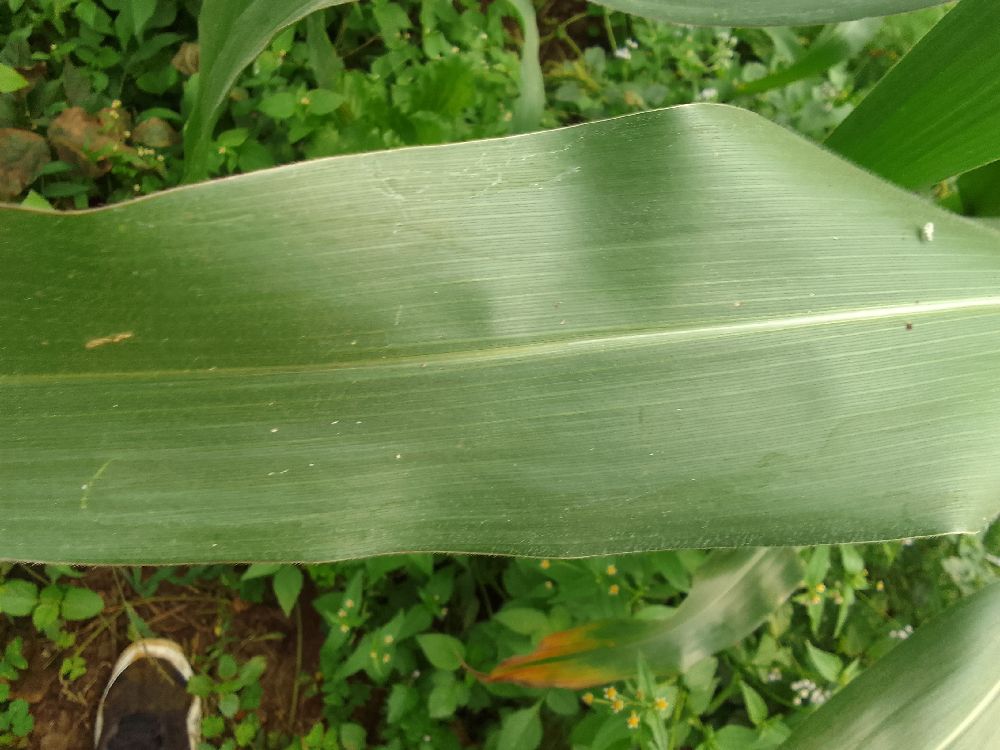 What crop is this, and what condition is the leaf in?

maize, healthy
